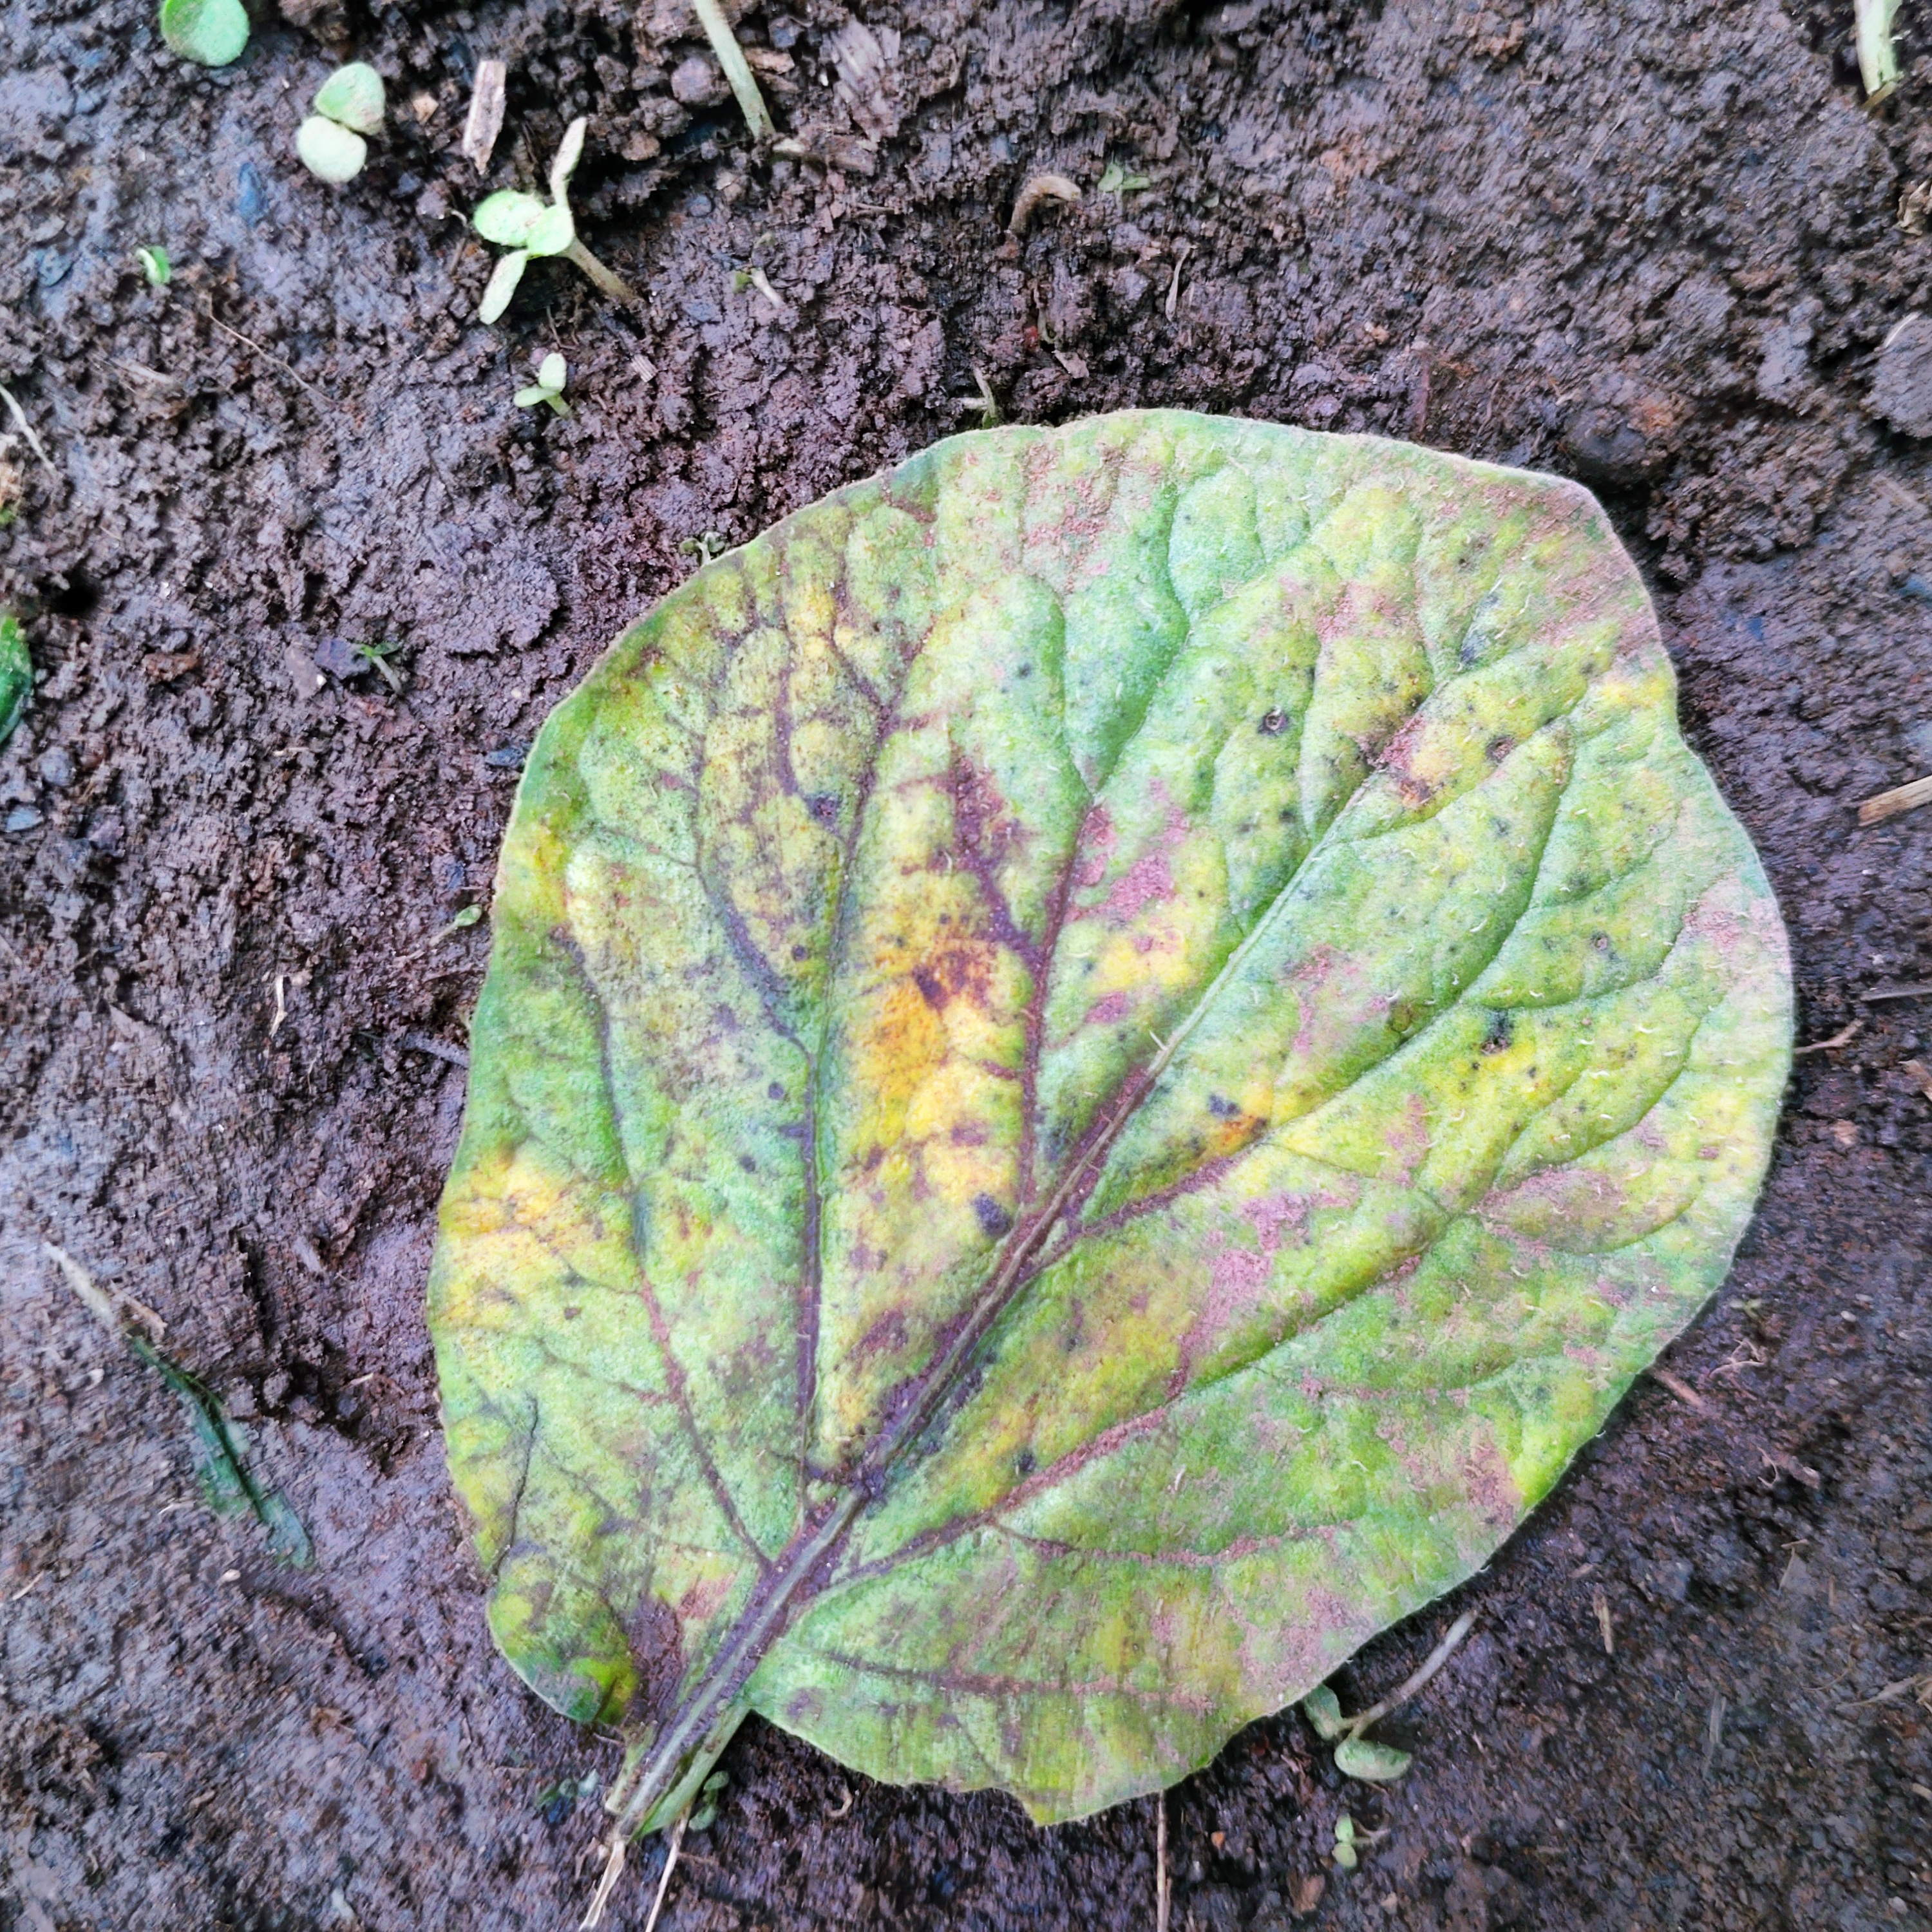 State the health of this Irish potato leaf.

late blight
